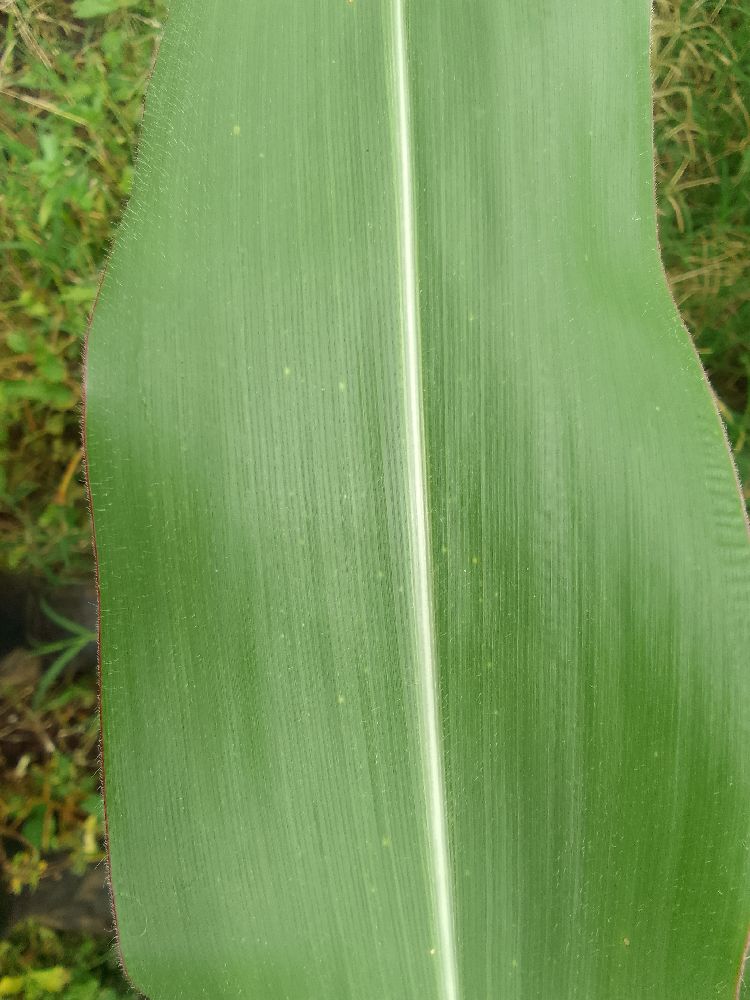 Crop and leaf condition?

maize, healthy
